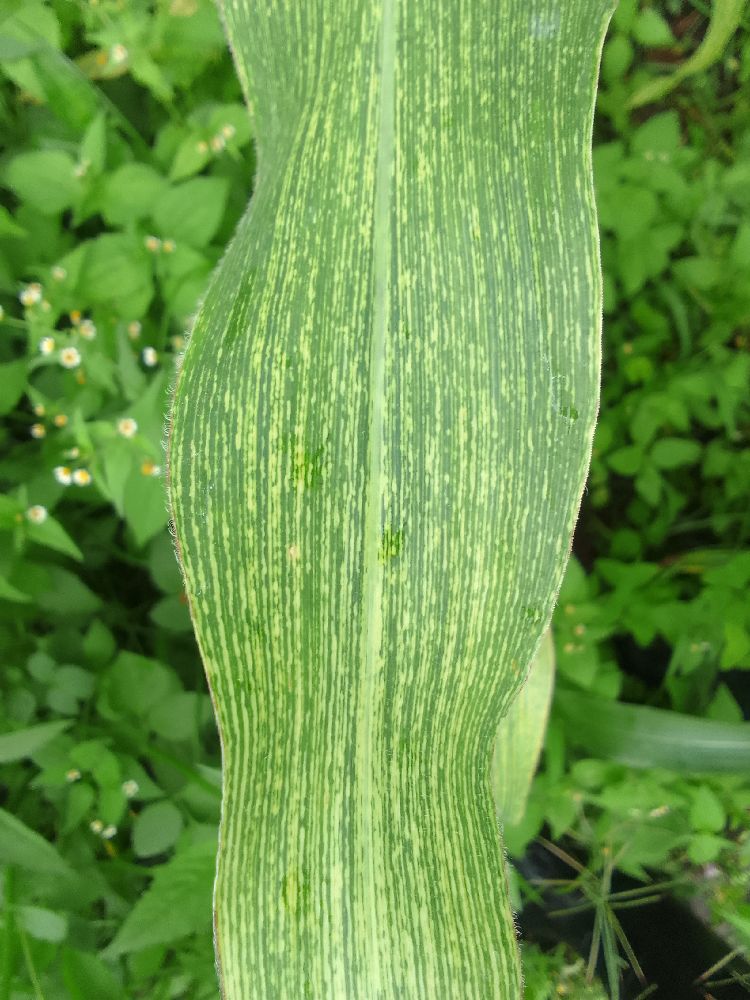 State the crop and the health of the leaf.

maize, maize streak virus
